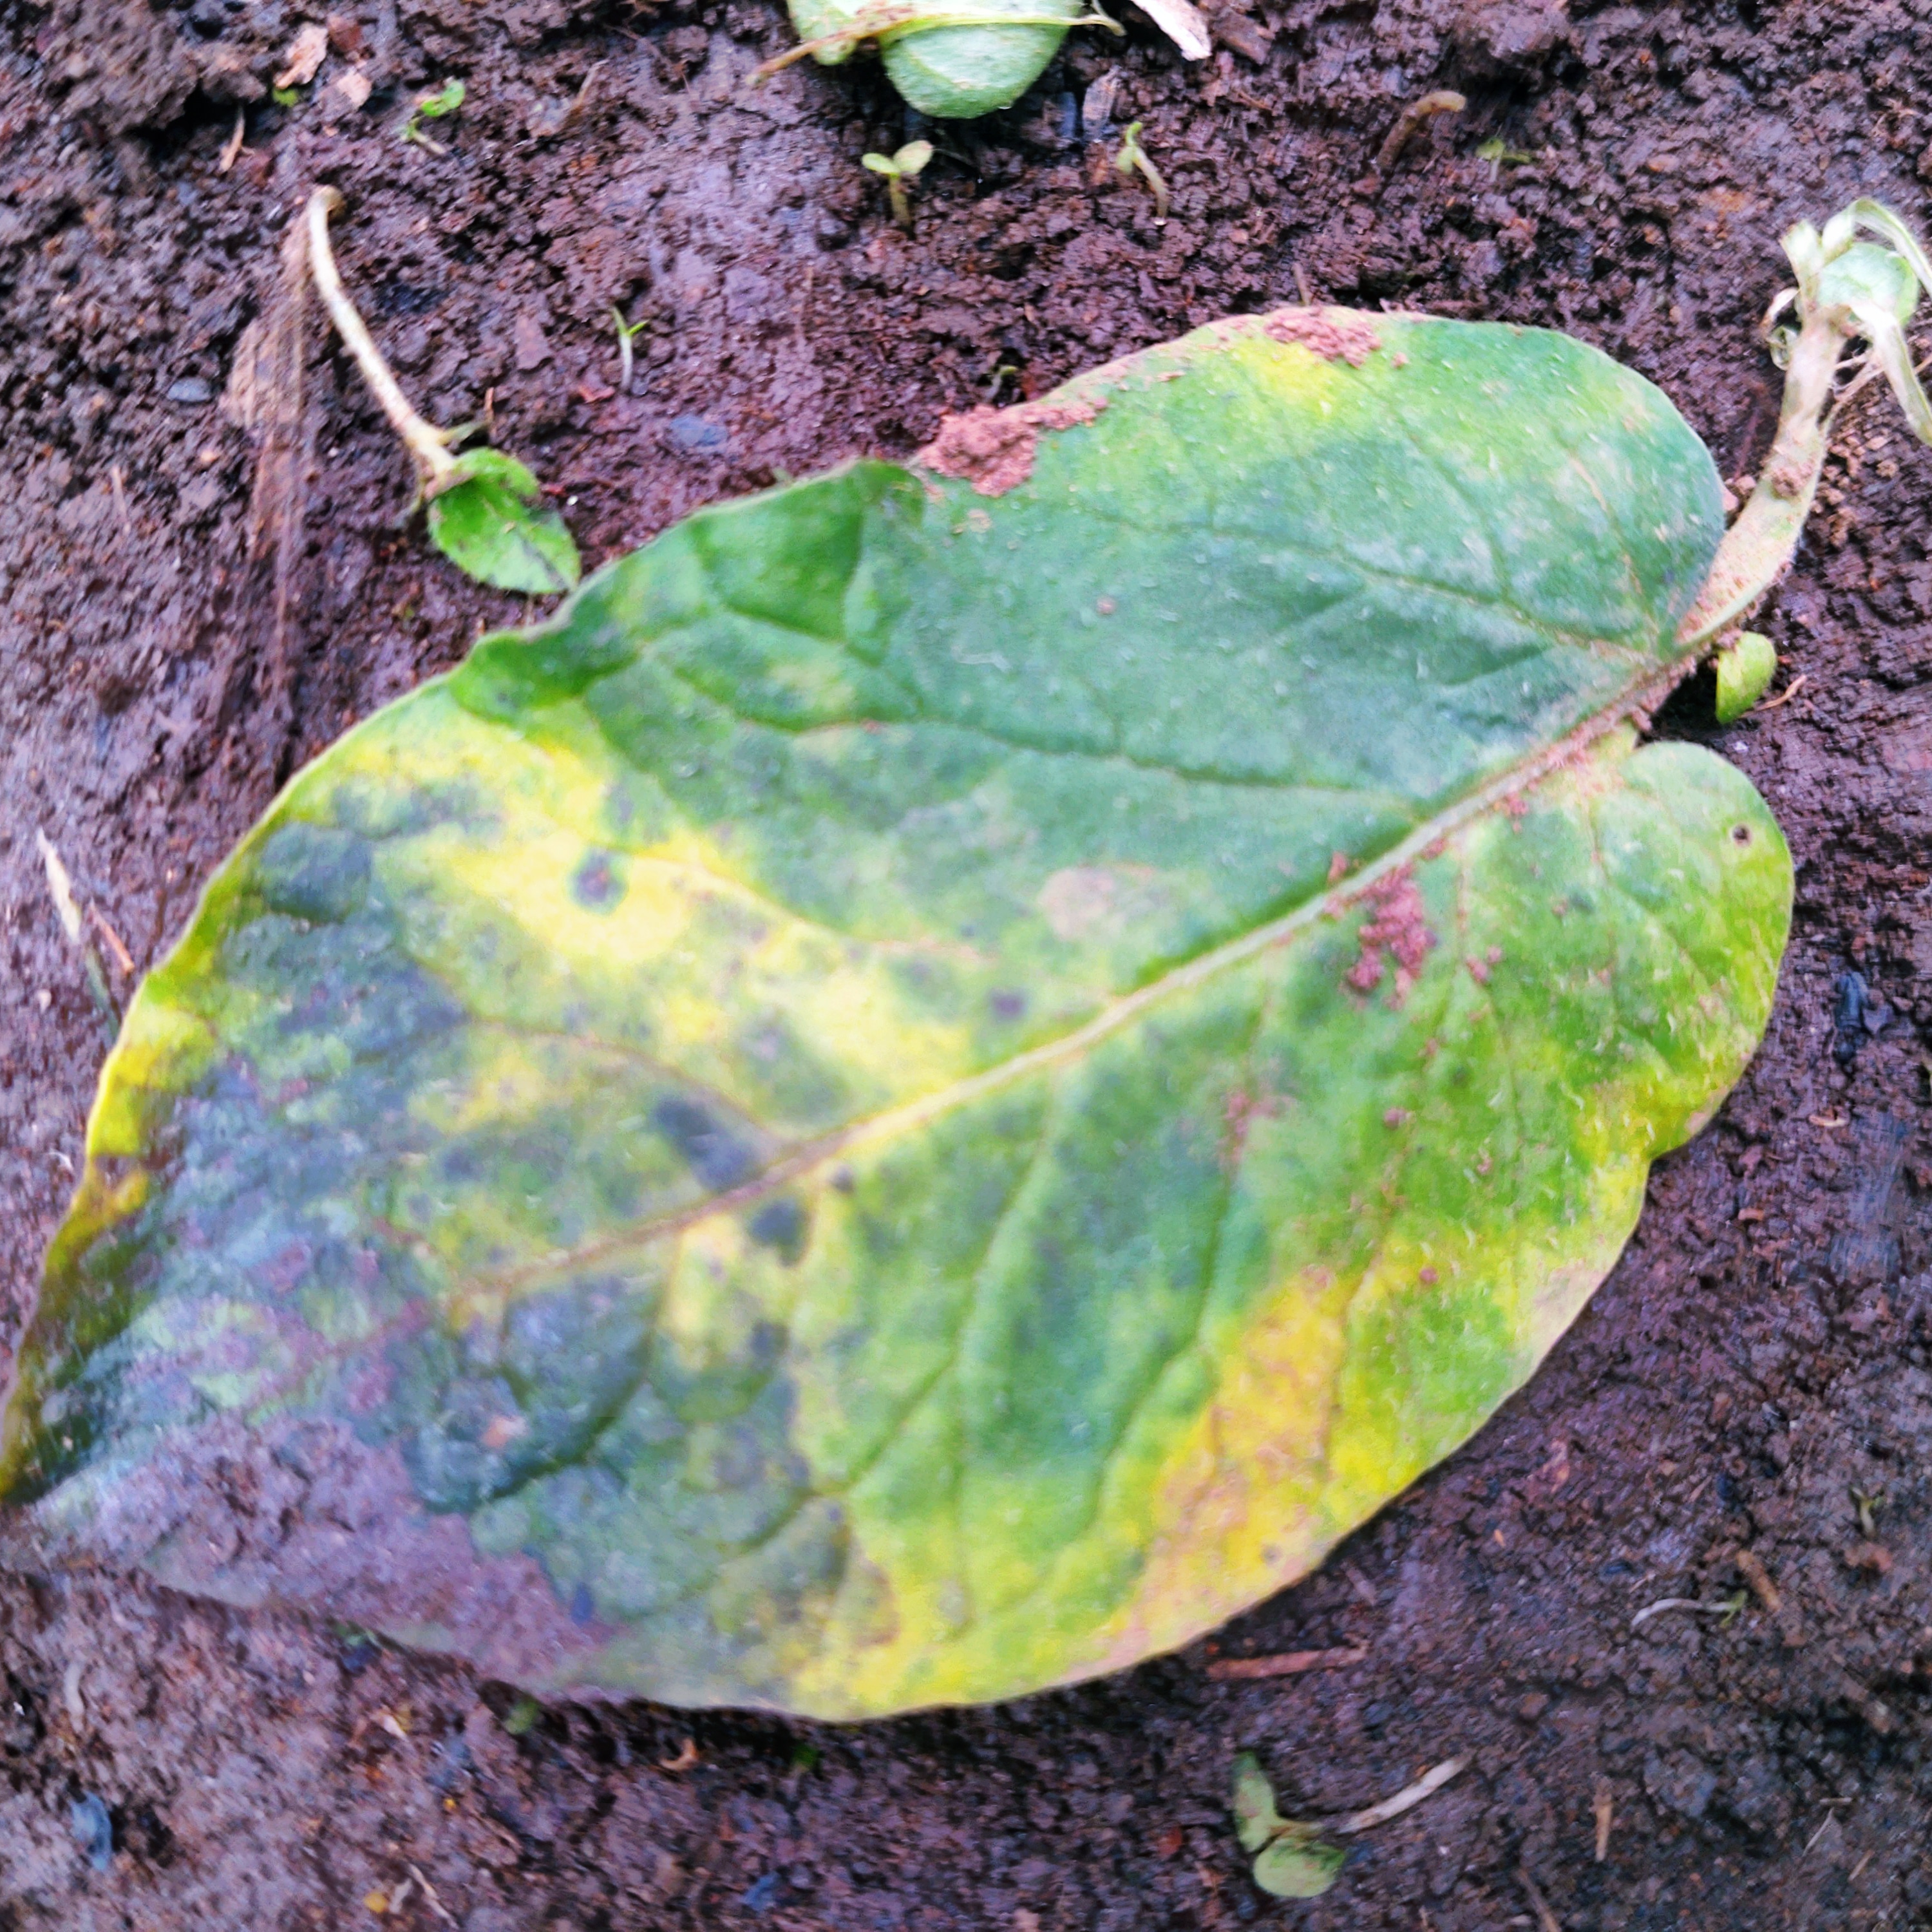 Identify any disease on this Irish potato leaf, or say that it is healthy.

late blight
